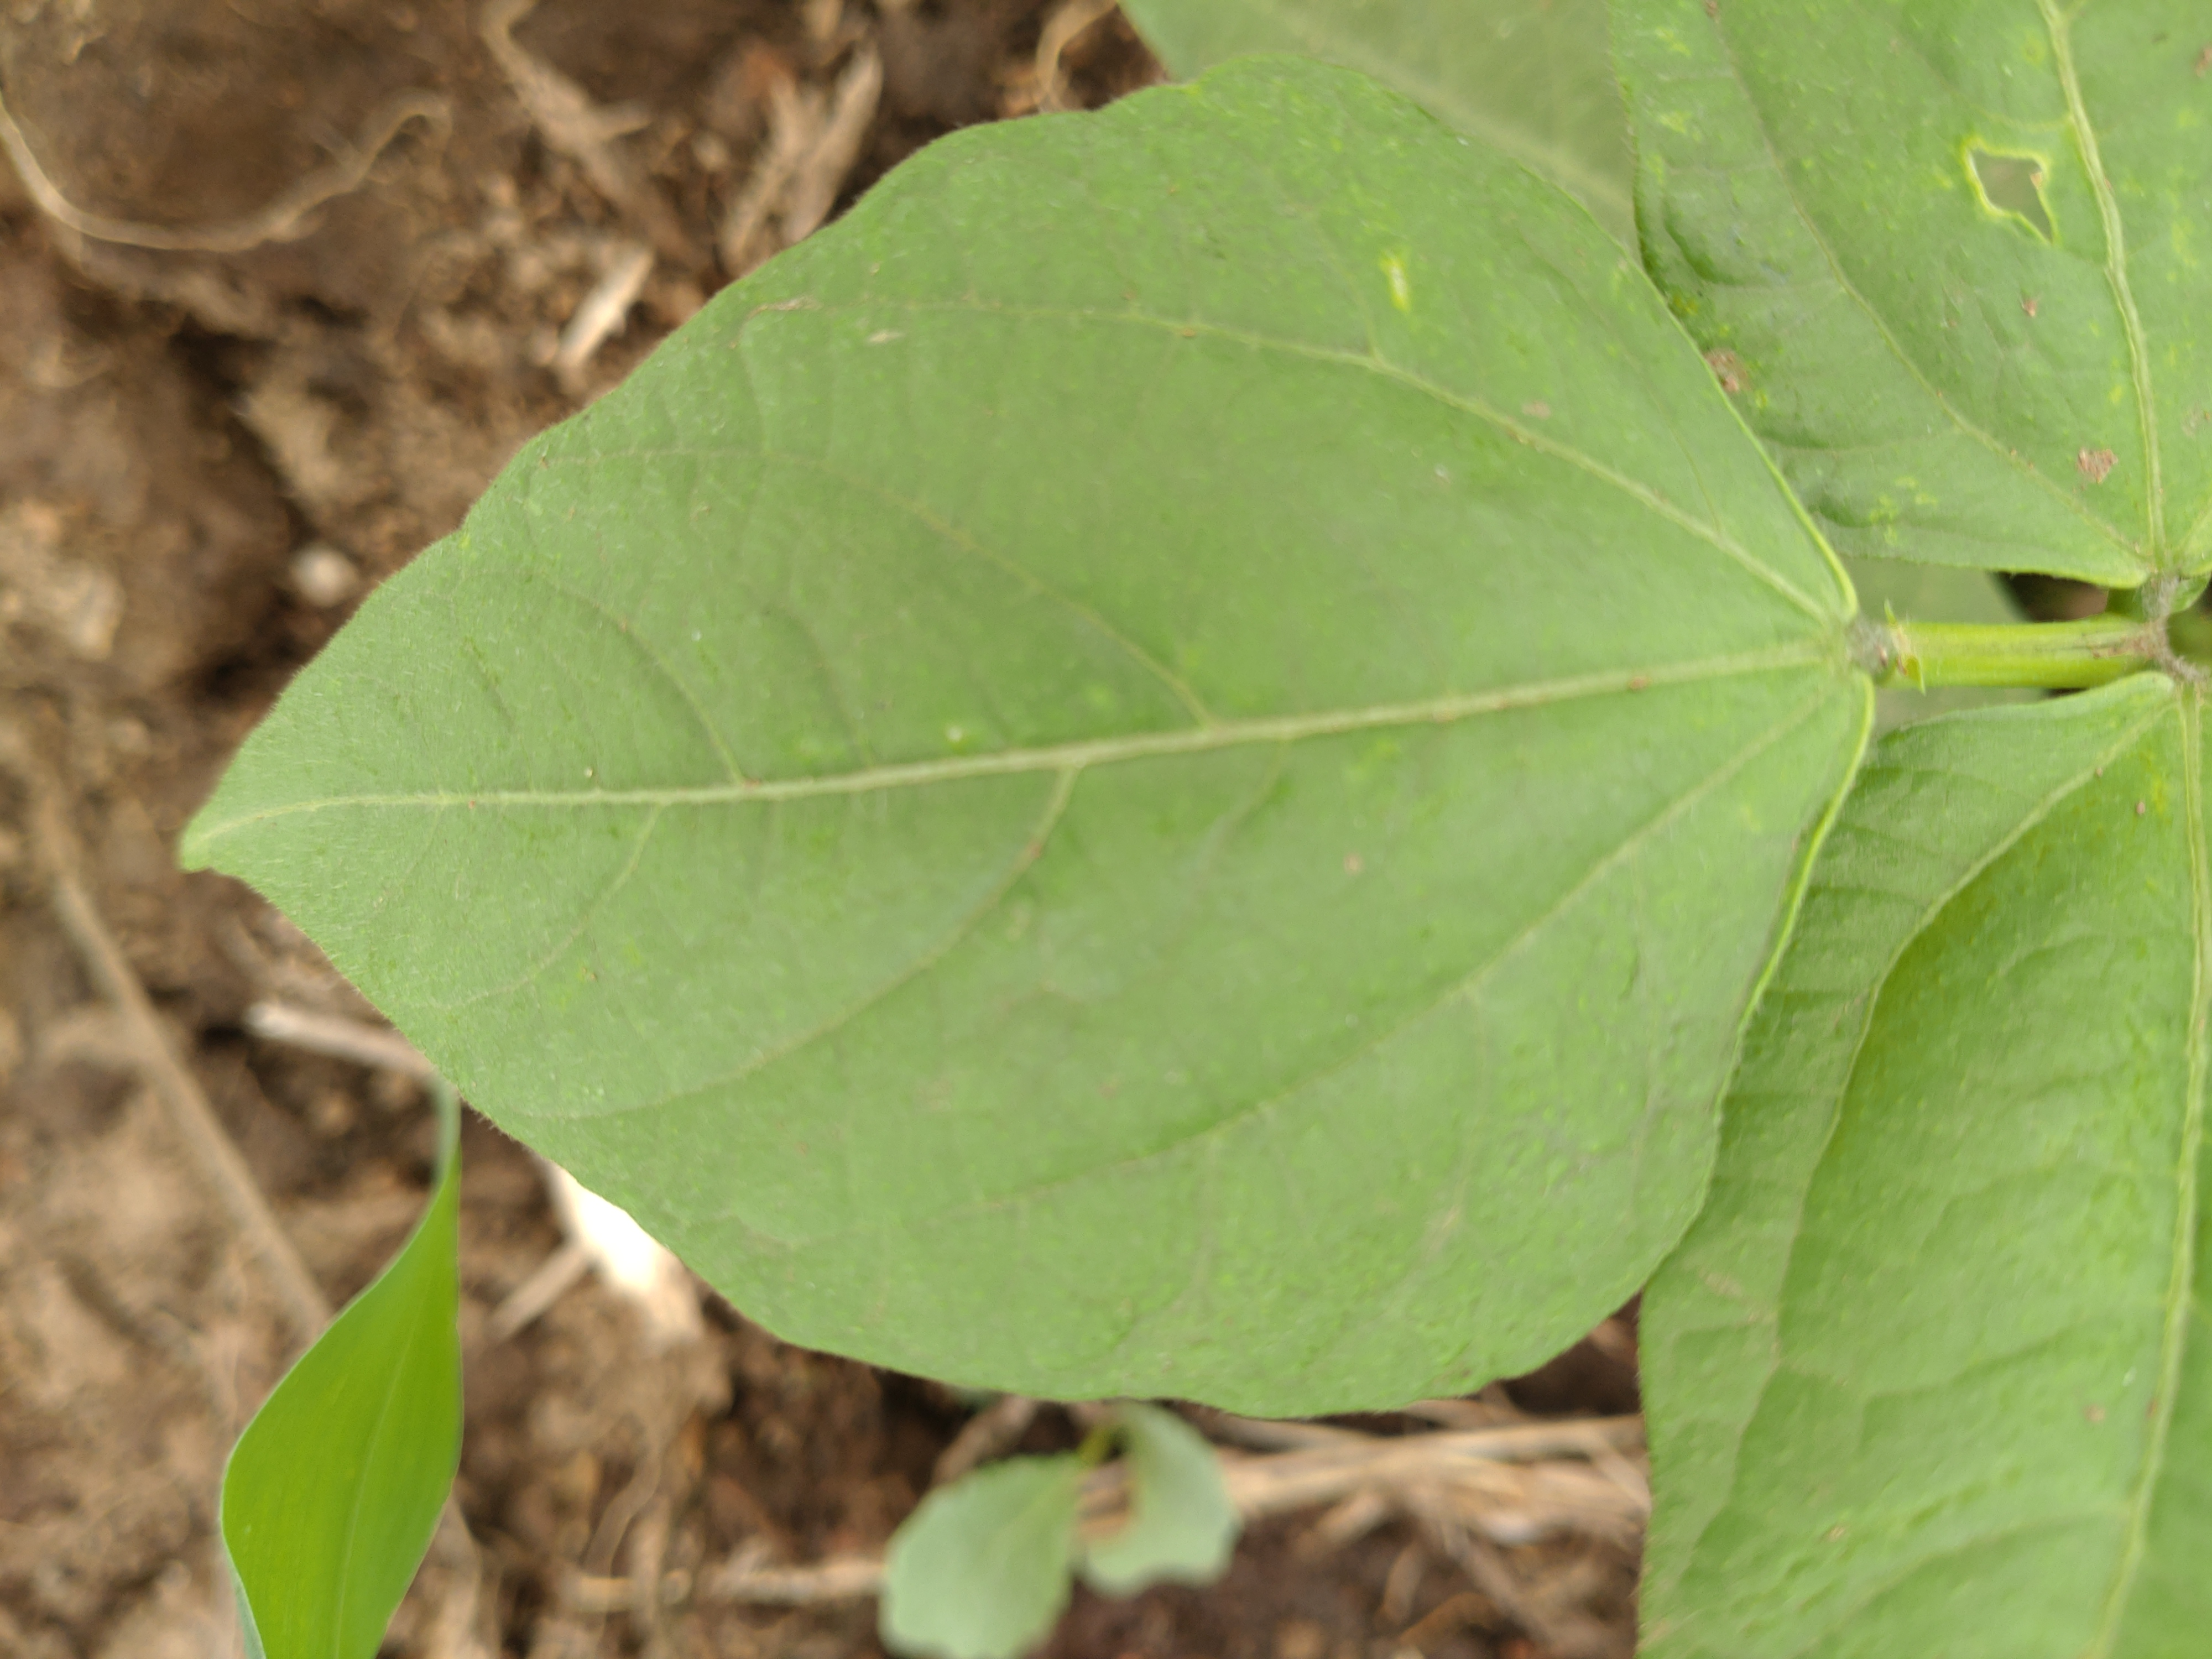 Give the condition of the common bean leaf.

healthy
